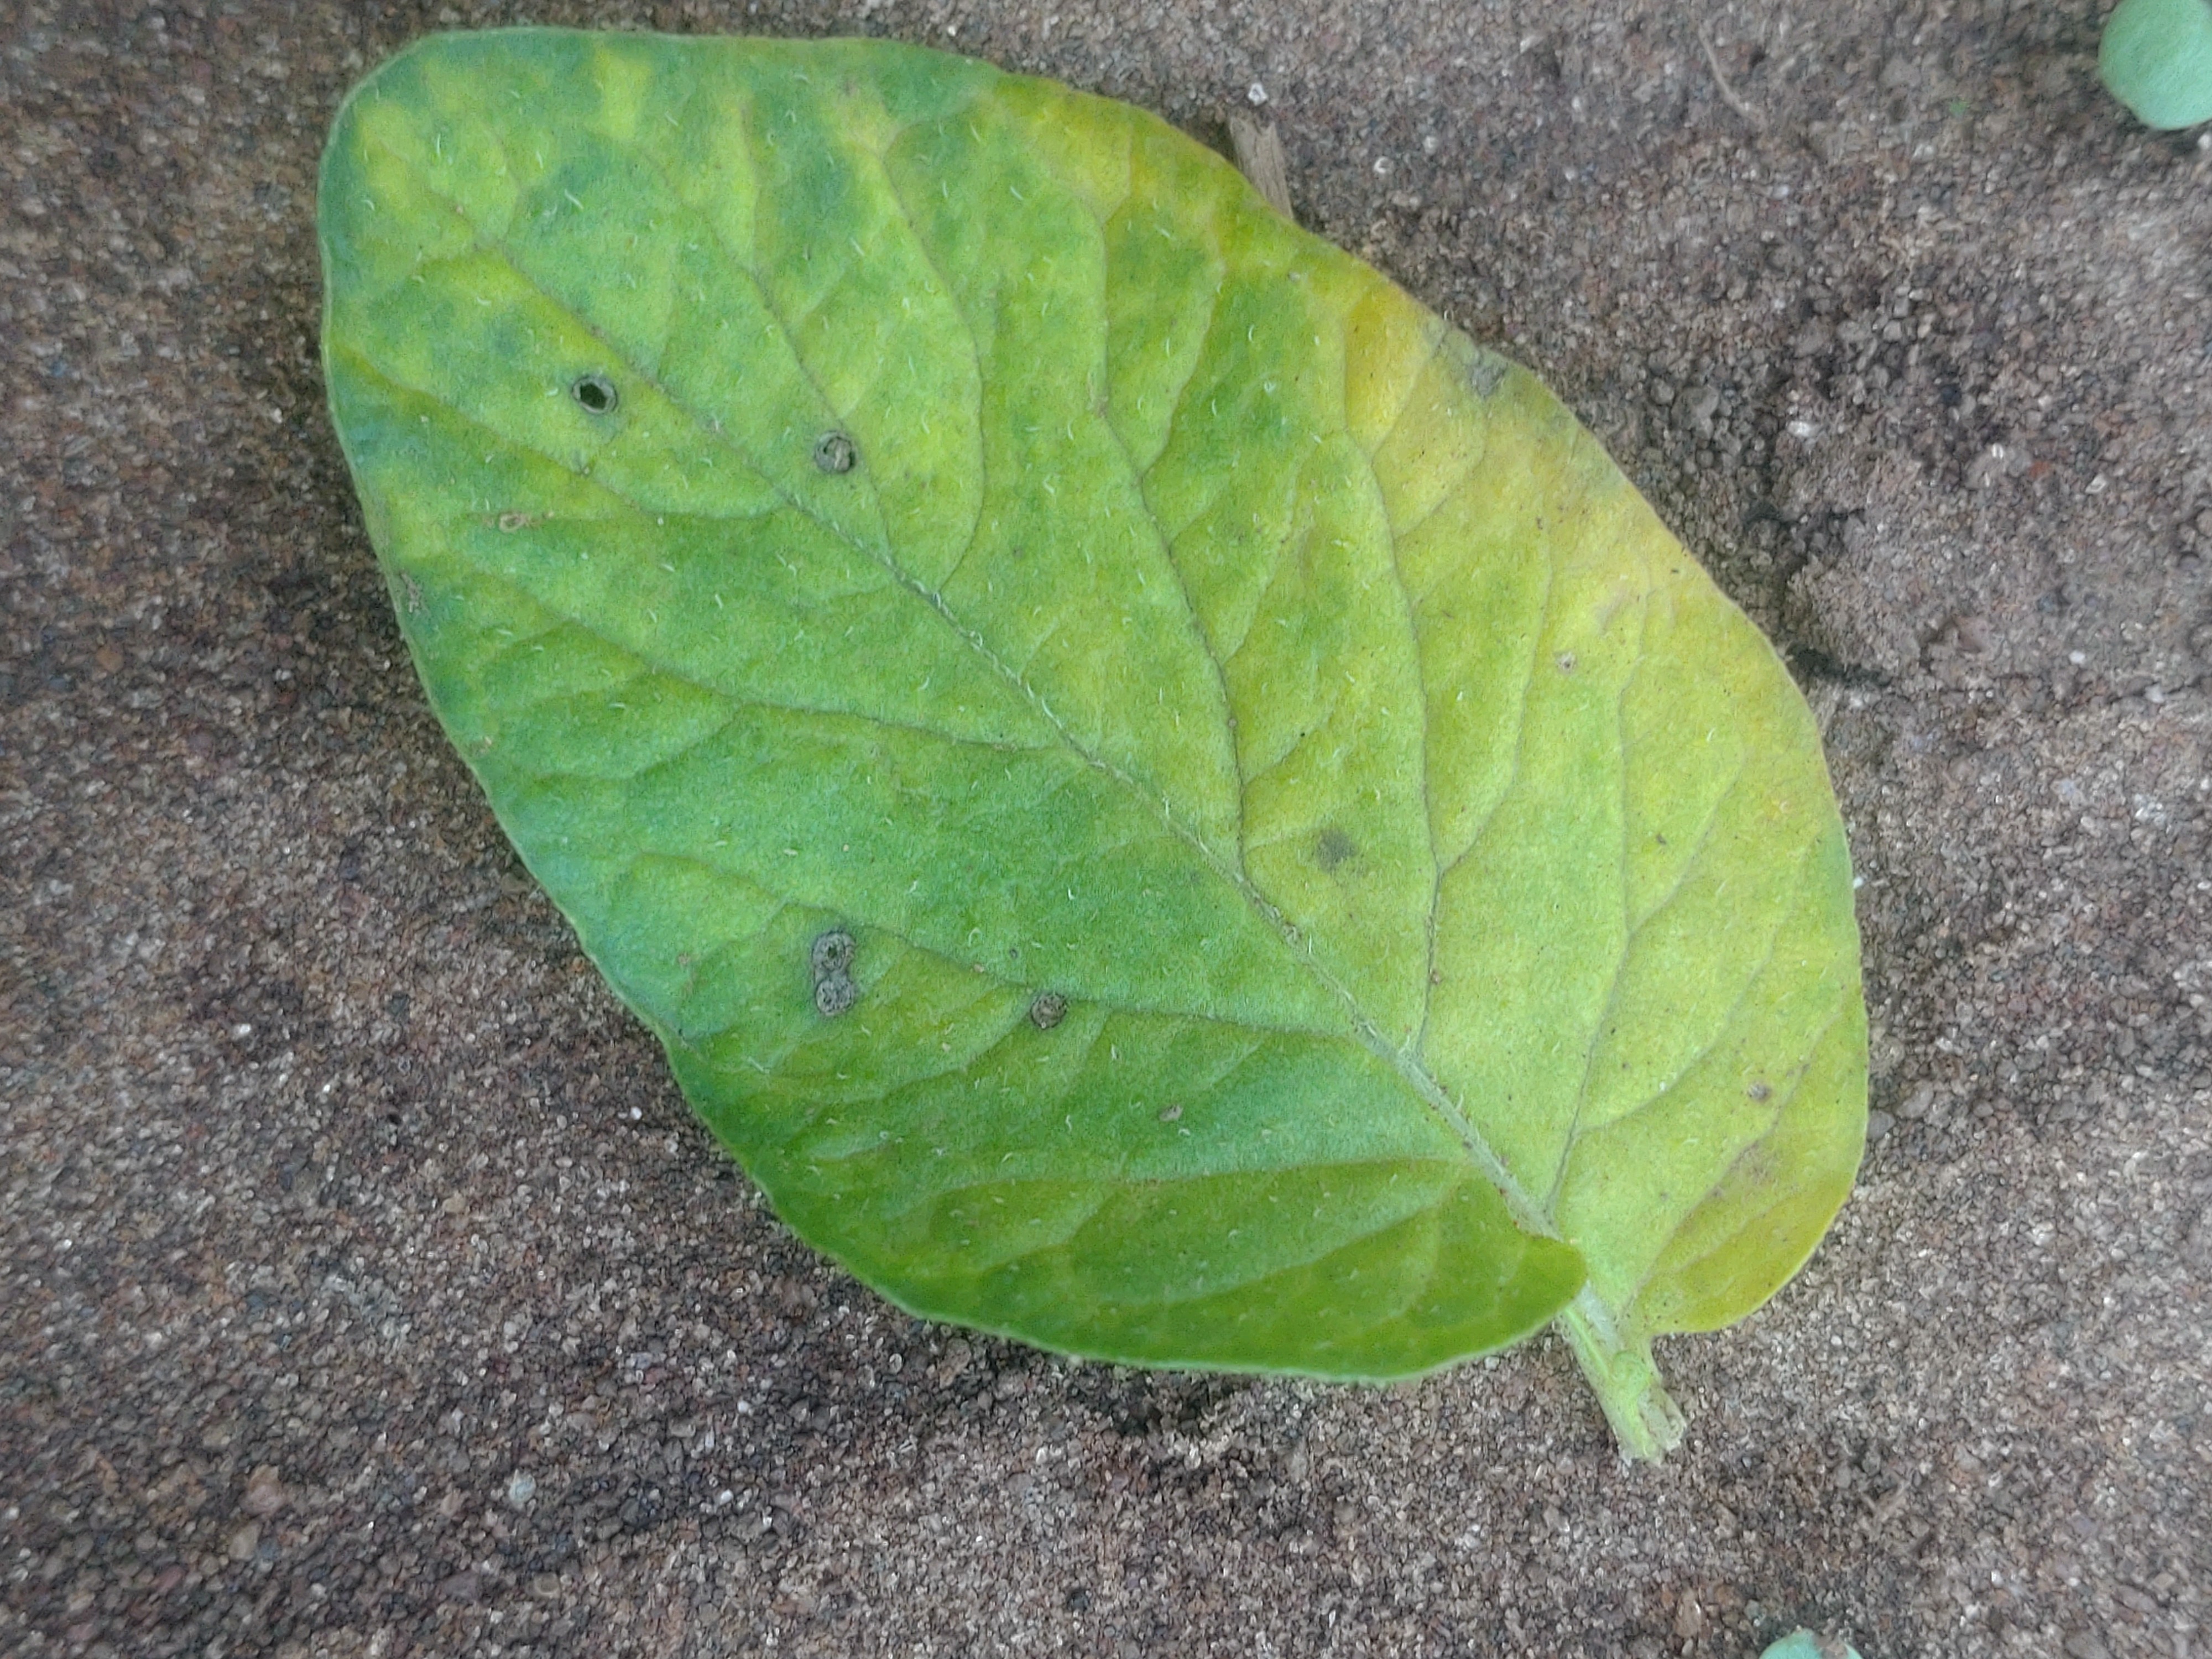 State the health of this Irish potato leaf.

late blight
